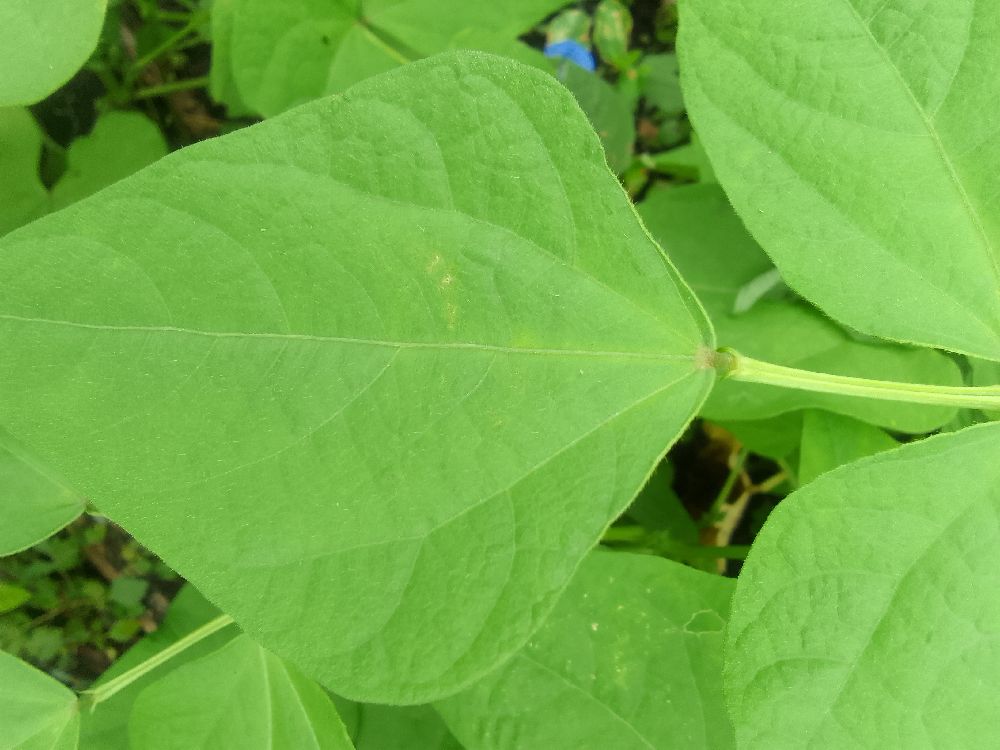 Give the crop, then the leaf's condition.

common bean, healthy
